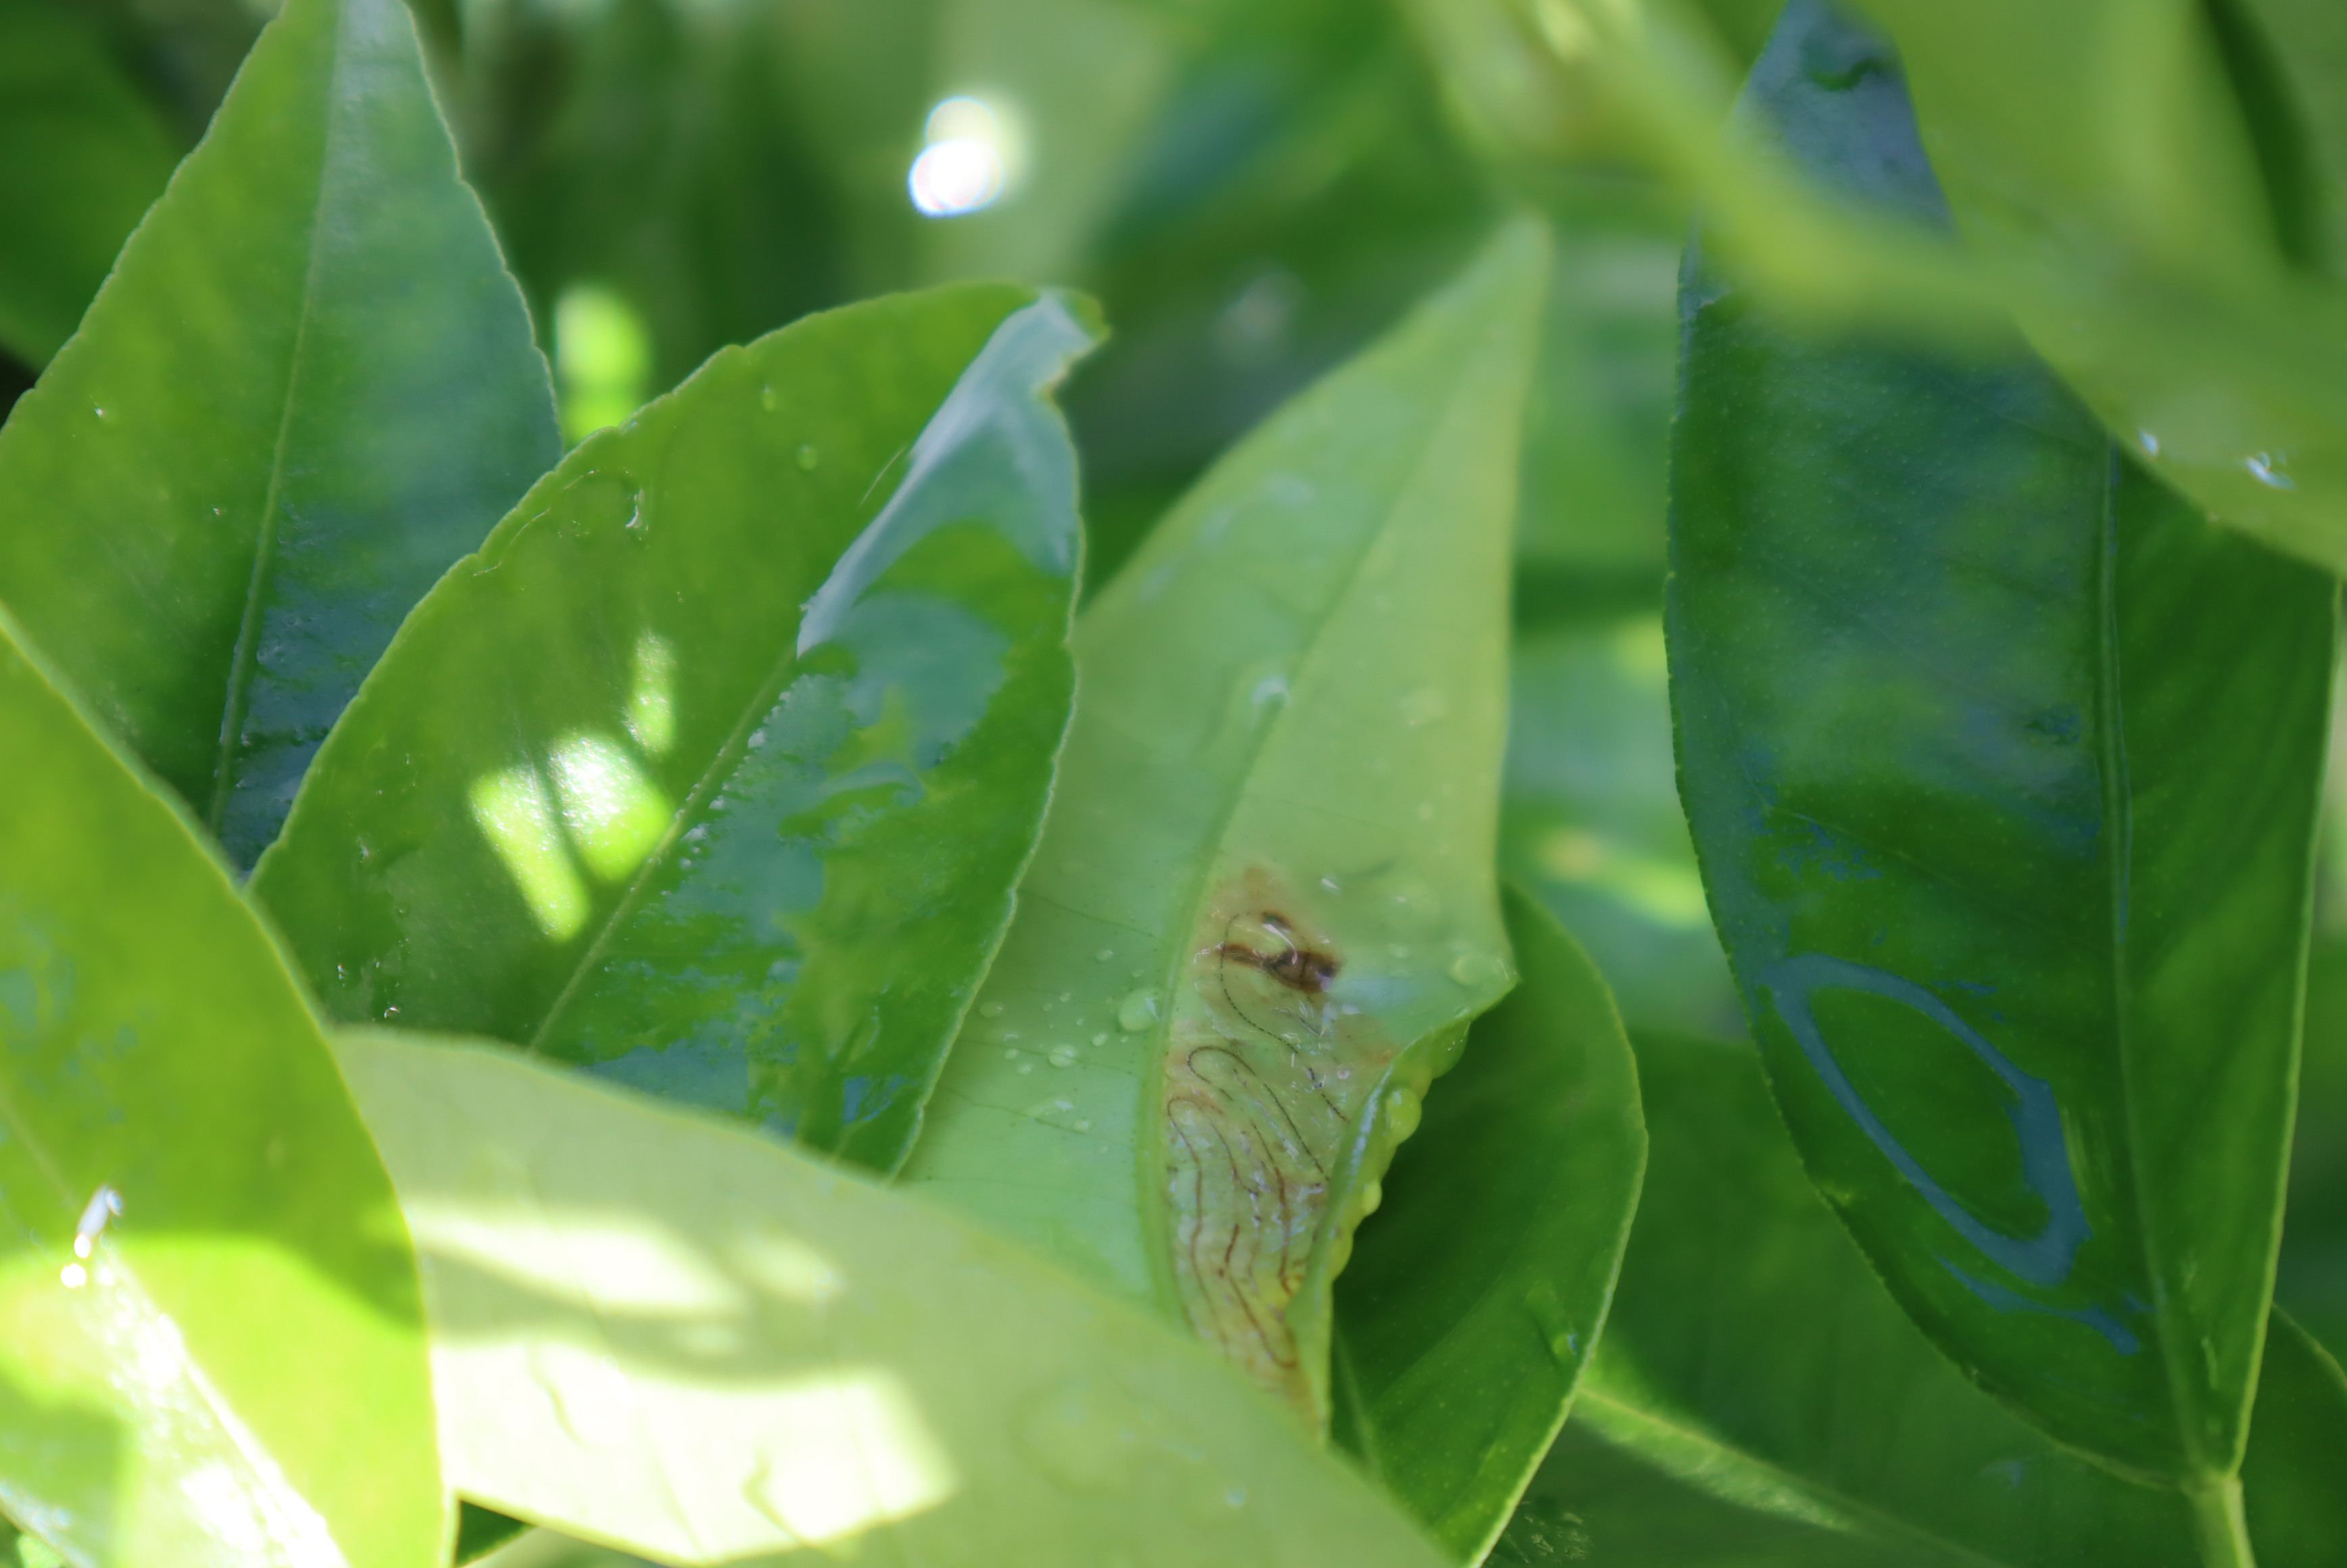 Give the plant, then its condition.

tangerine, leafminer
